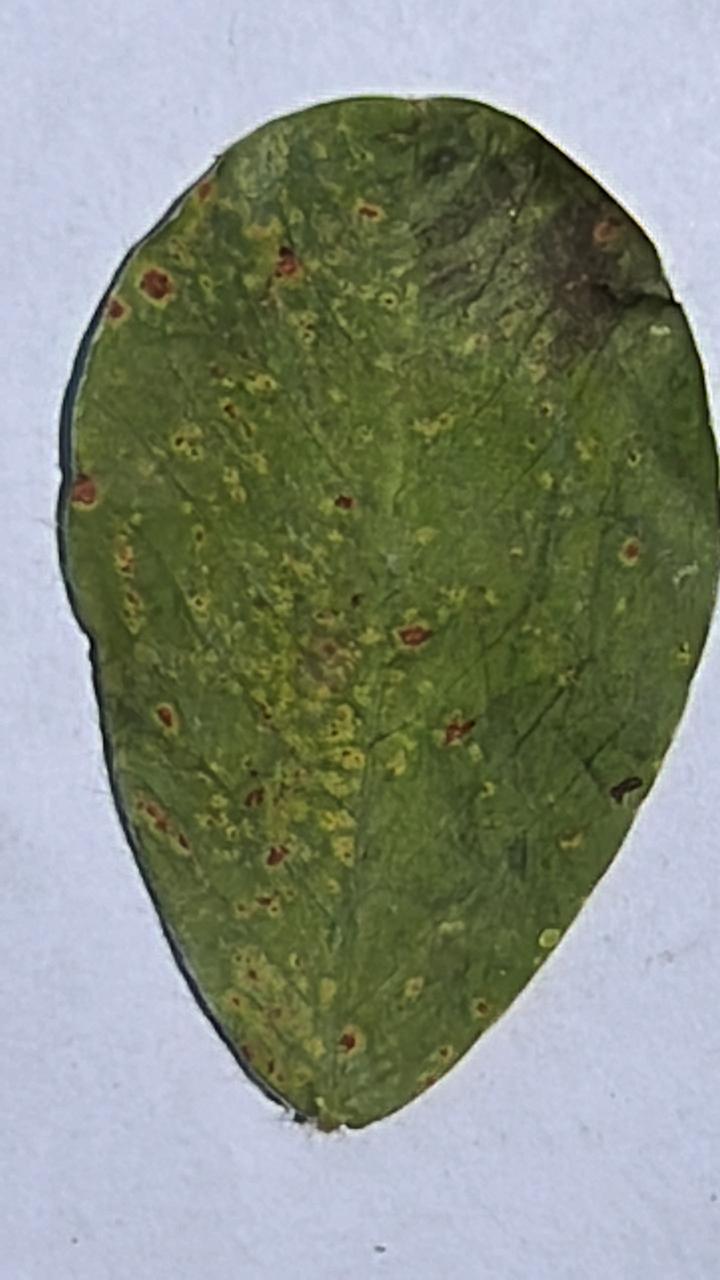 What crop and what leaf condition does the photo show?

peanut, puccinia arachidis
